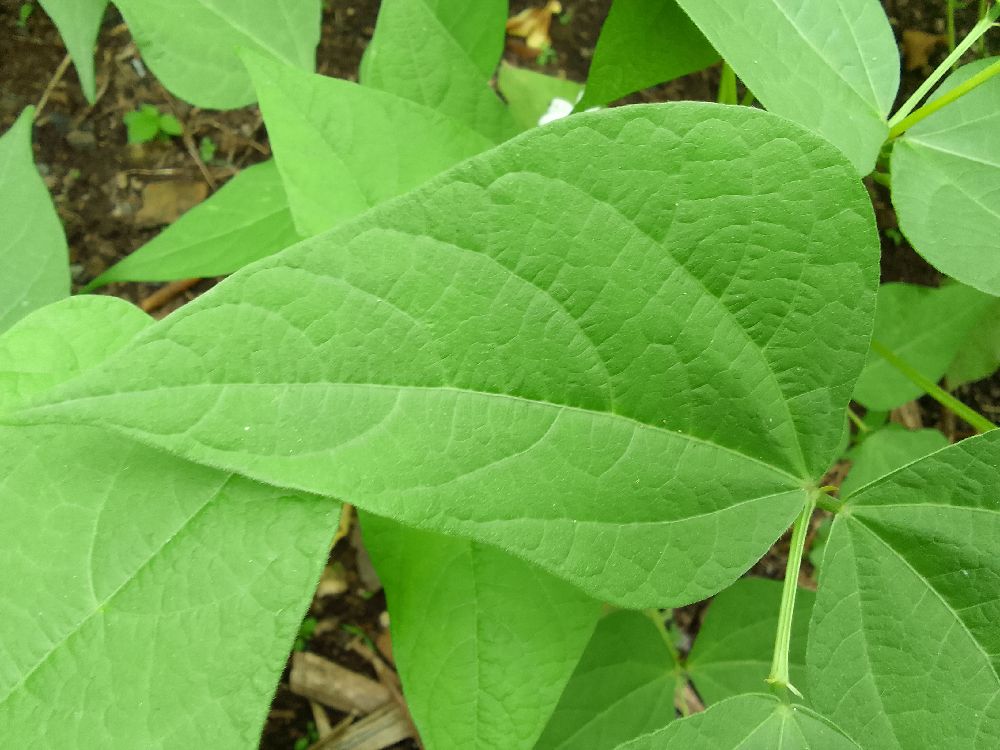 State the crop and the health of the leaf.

common bean, healthy
